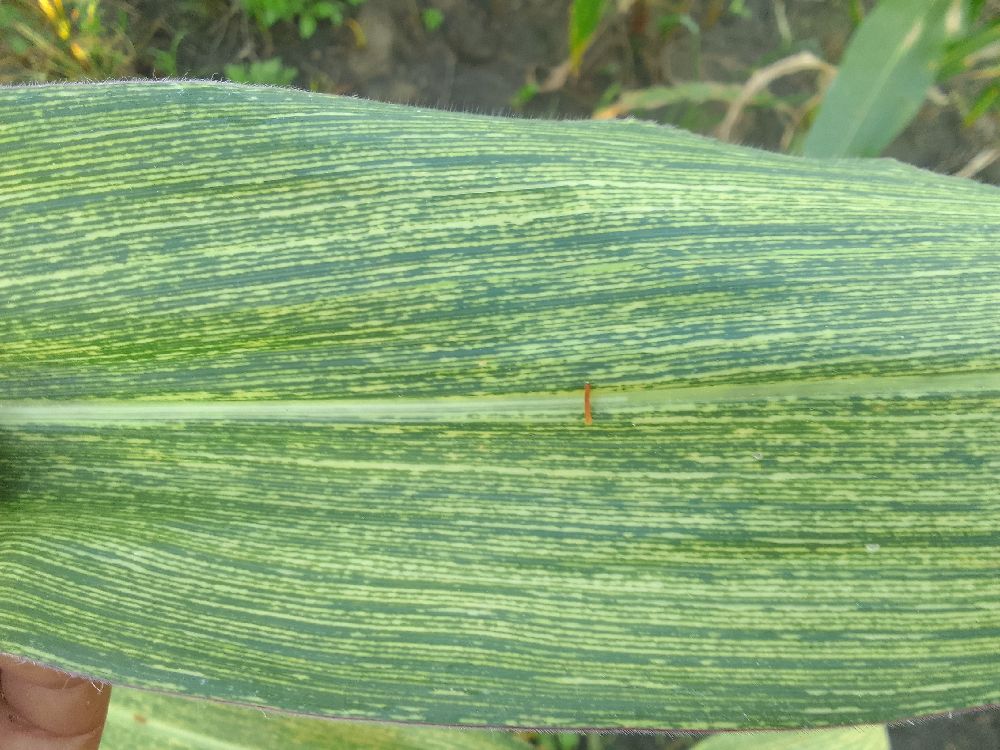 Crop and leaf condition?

maize, maize streak virus
